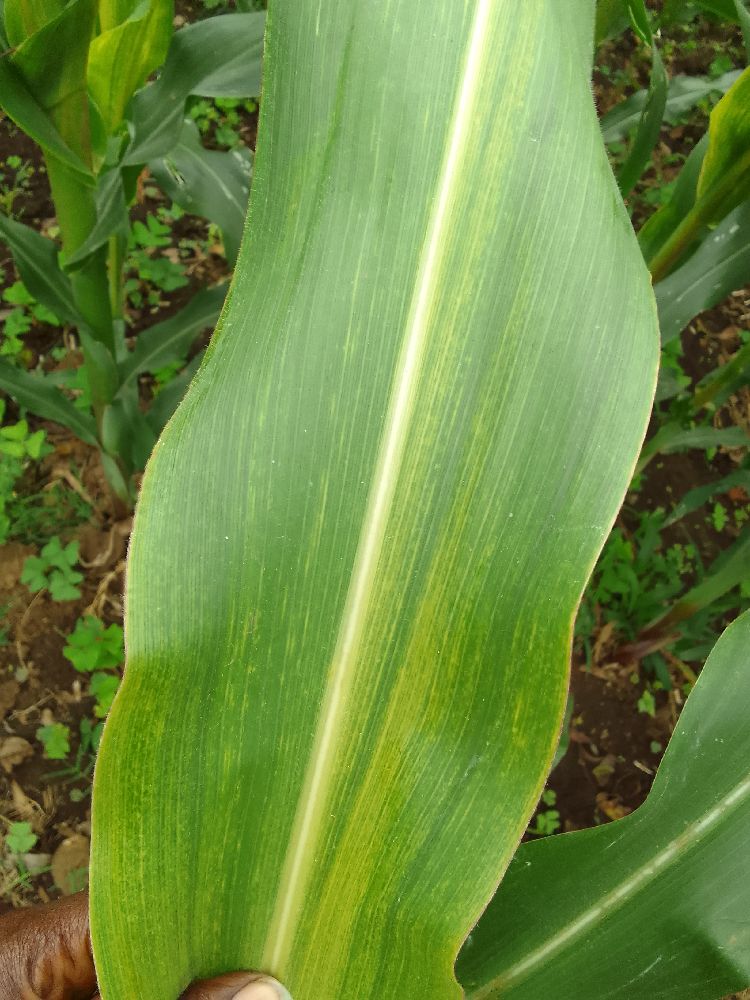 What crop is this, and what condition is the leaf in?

maize, maize lethal necrosis
